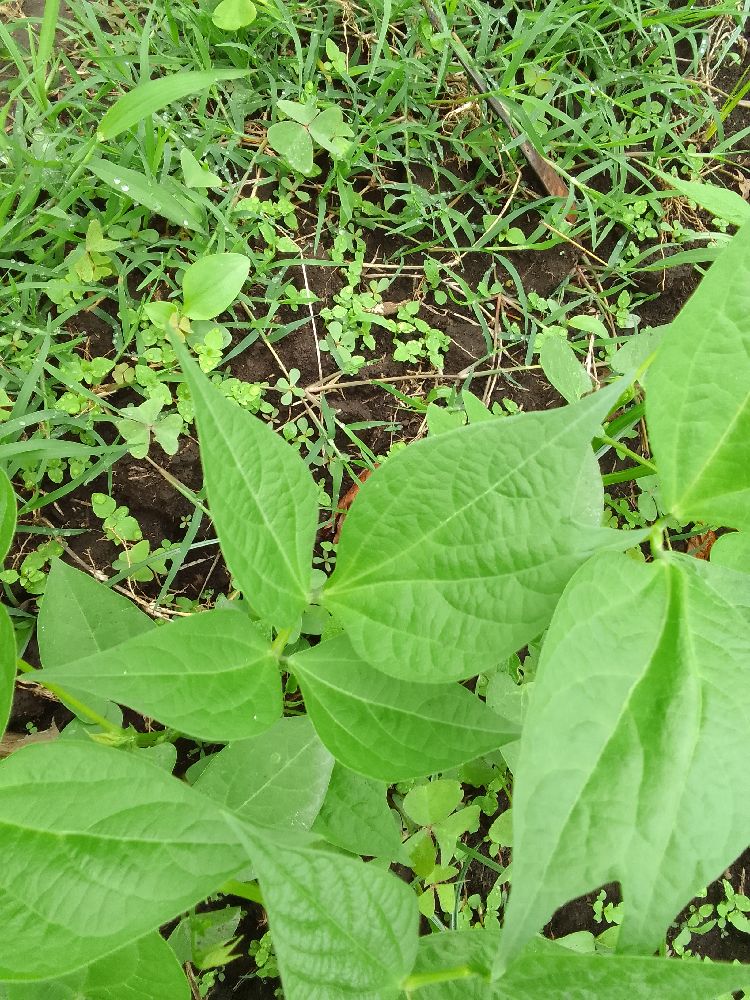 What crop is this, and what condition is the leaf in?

common bean, healthy
